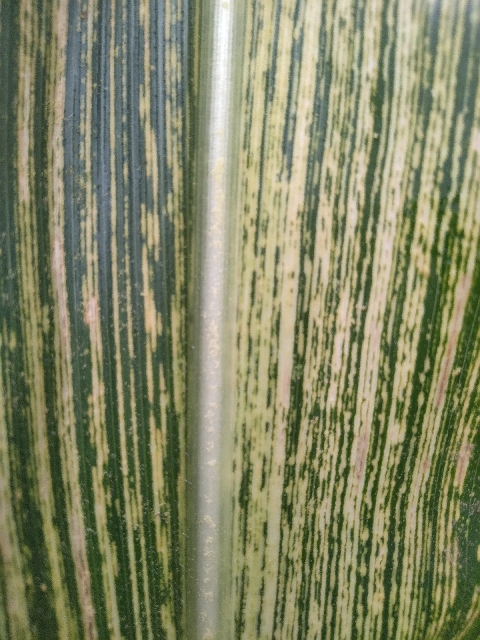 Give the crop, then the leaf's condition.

maize, maize streak virus
